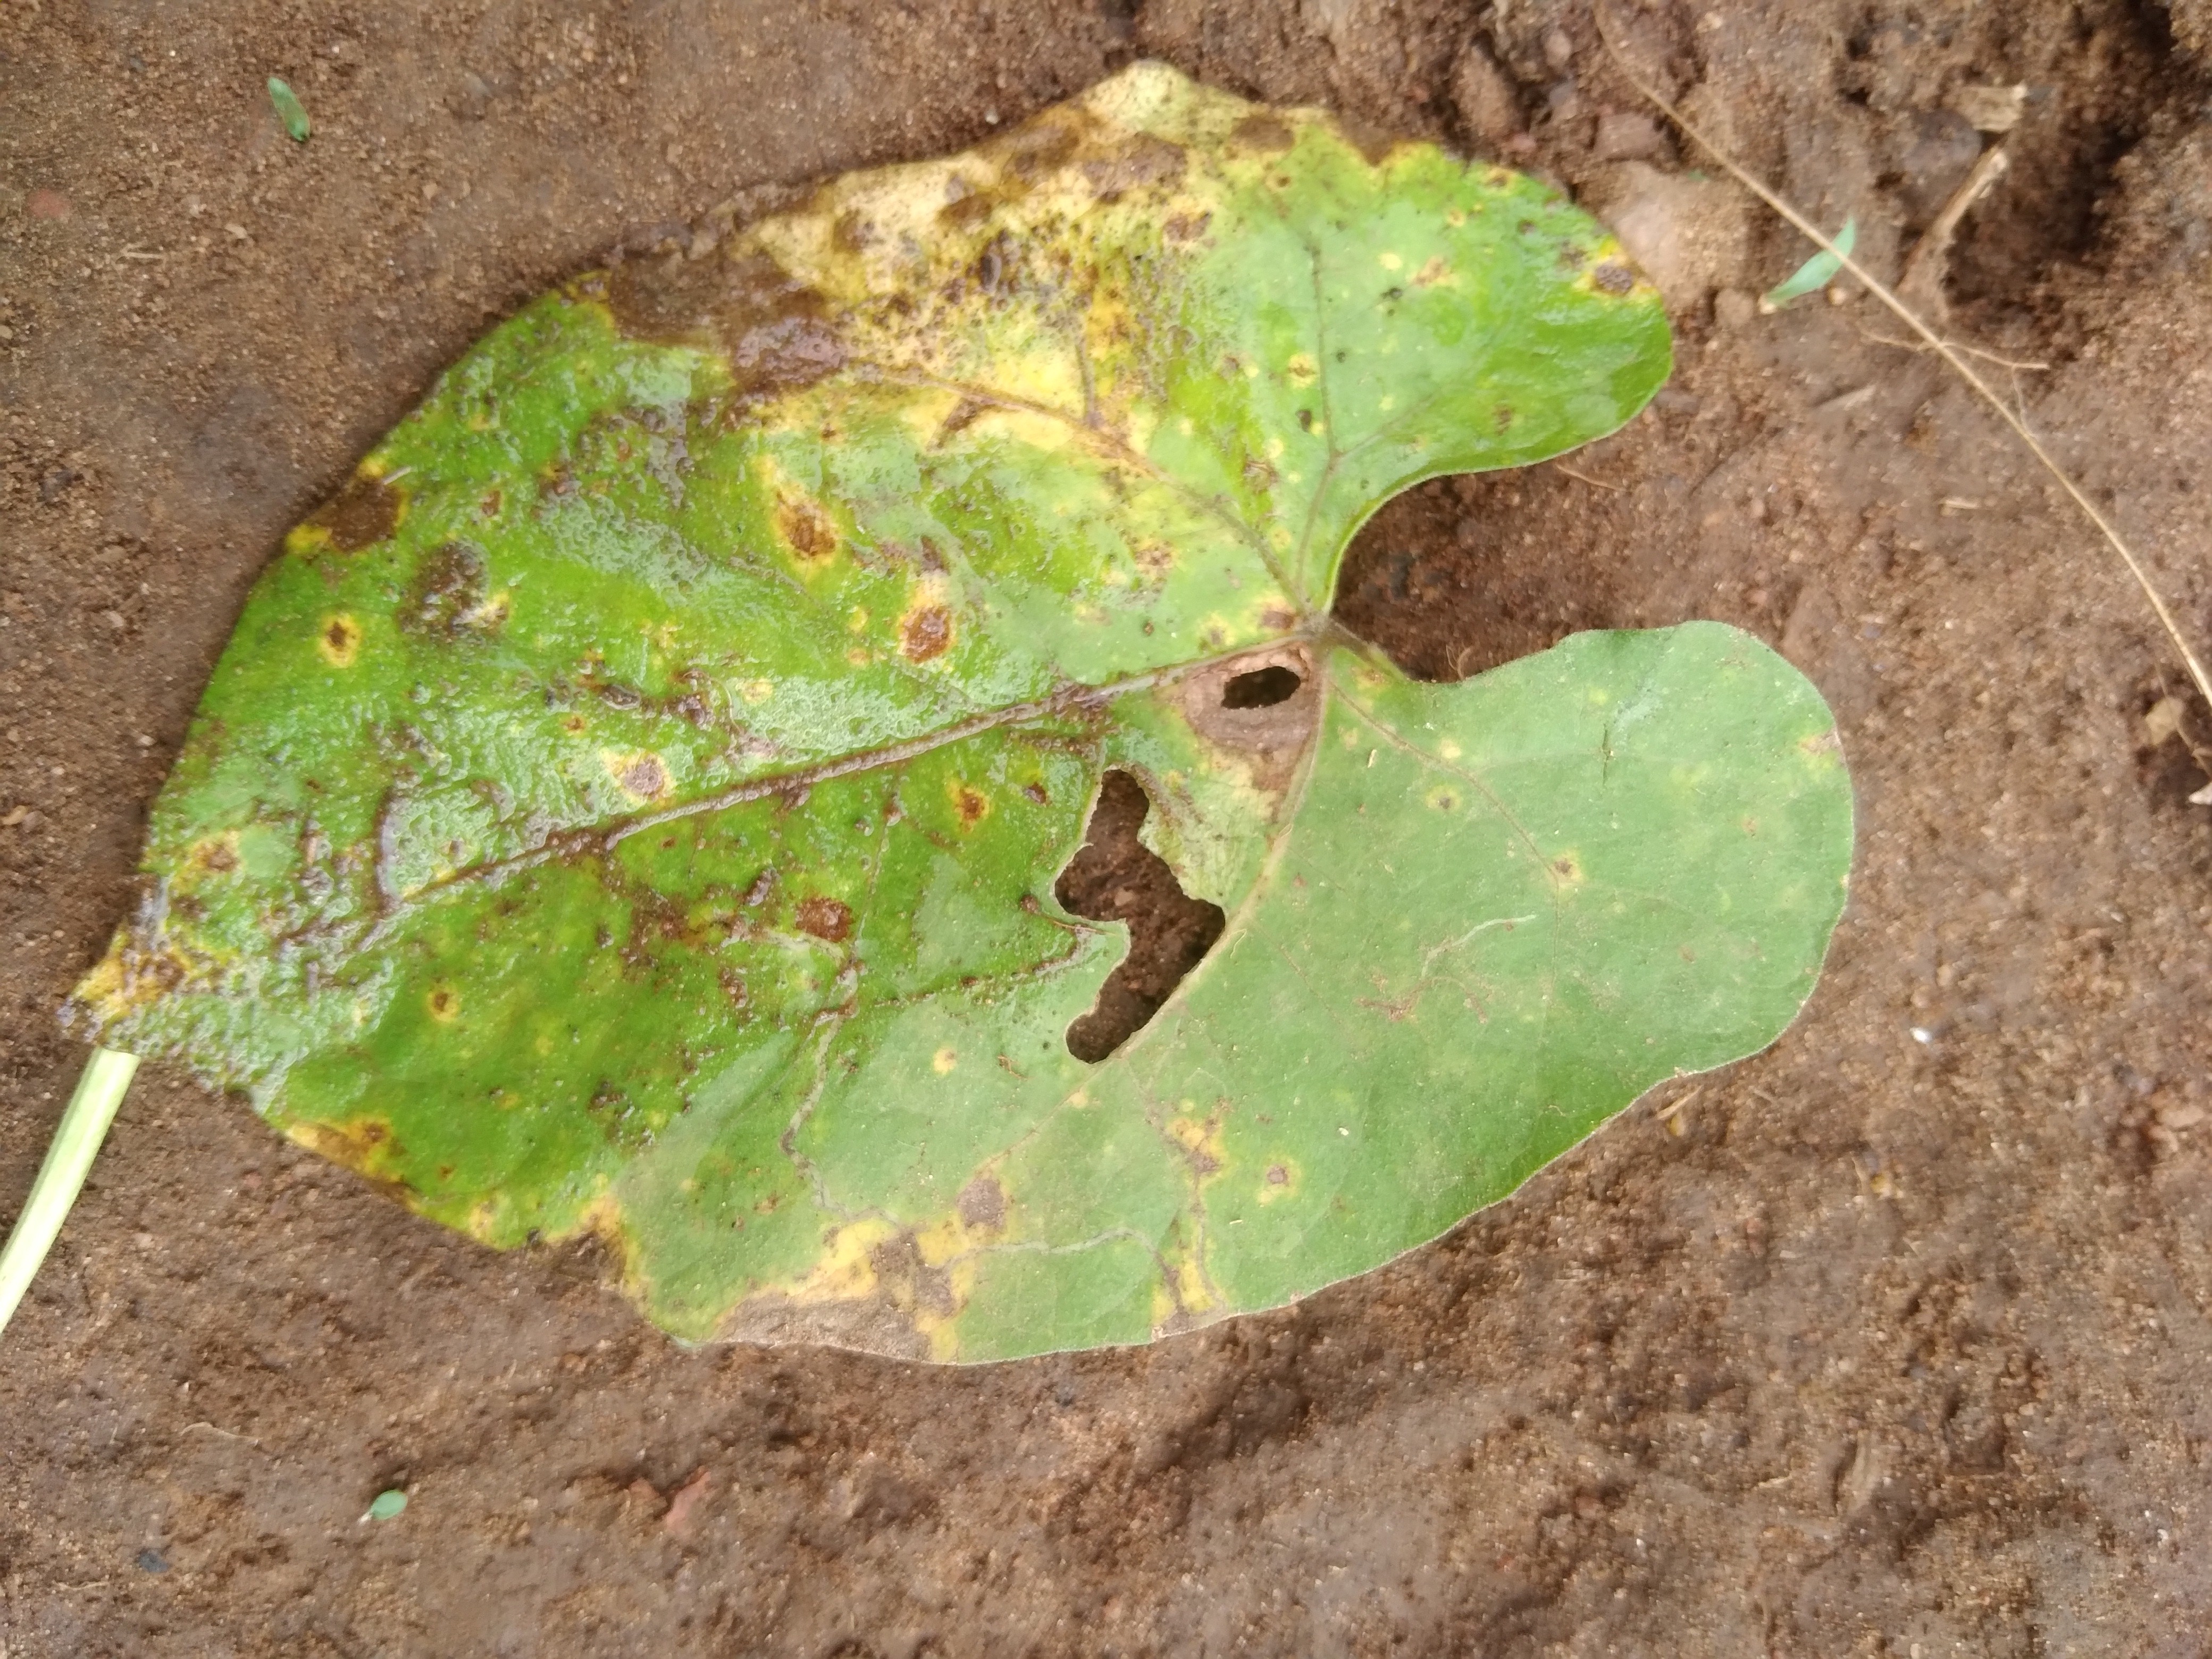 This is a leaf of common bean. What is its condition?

rust
